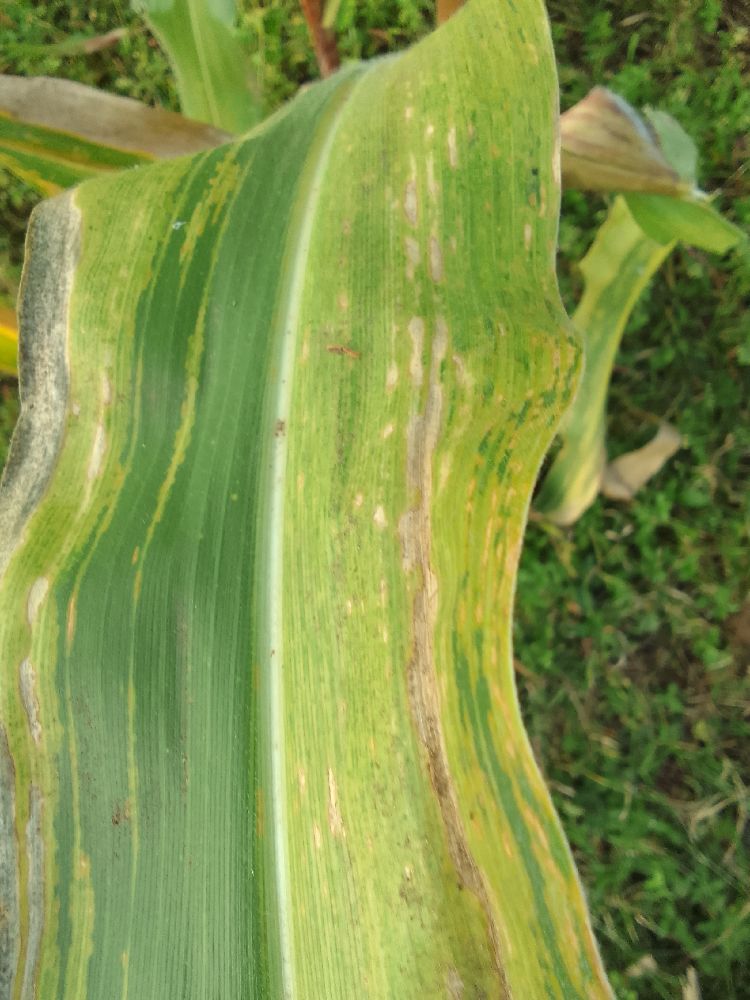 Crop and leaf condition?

maize, maize lethal necrosis
